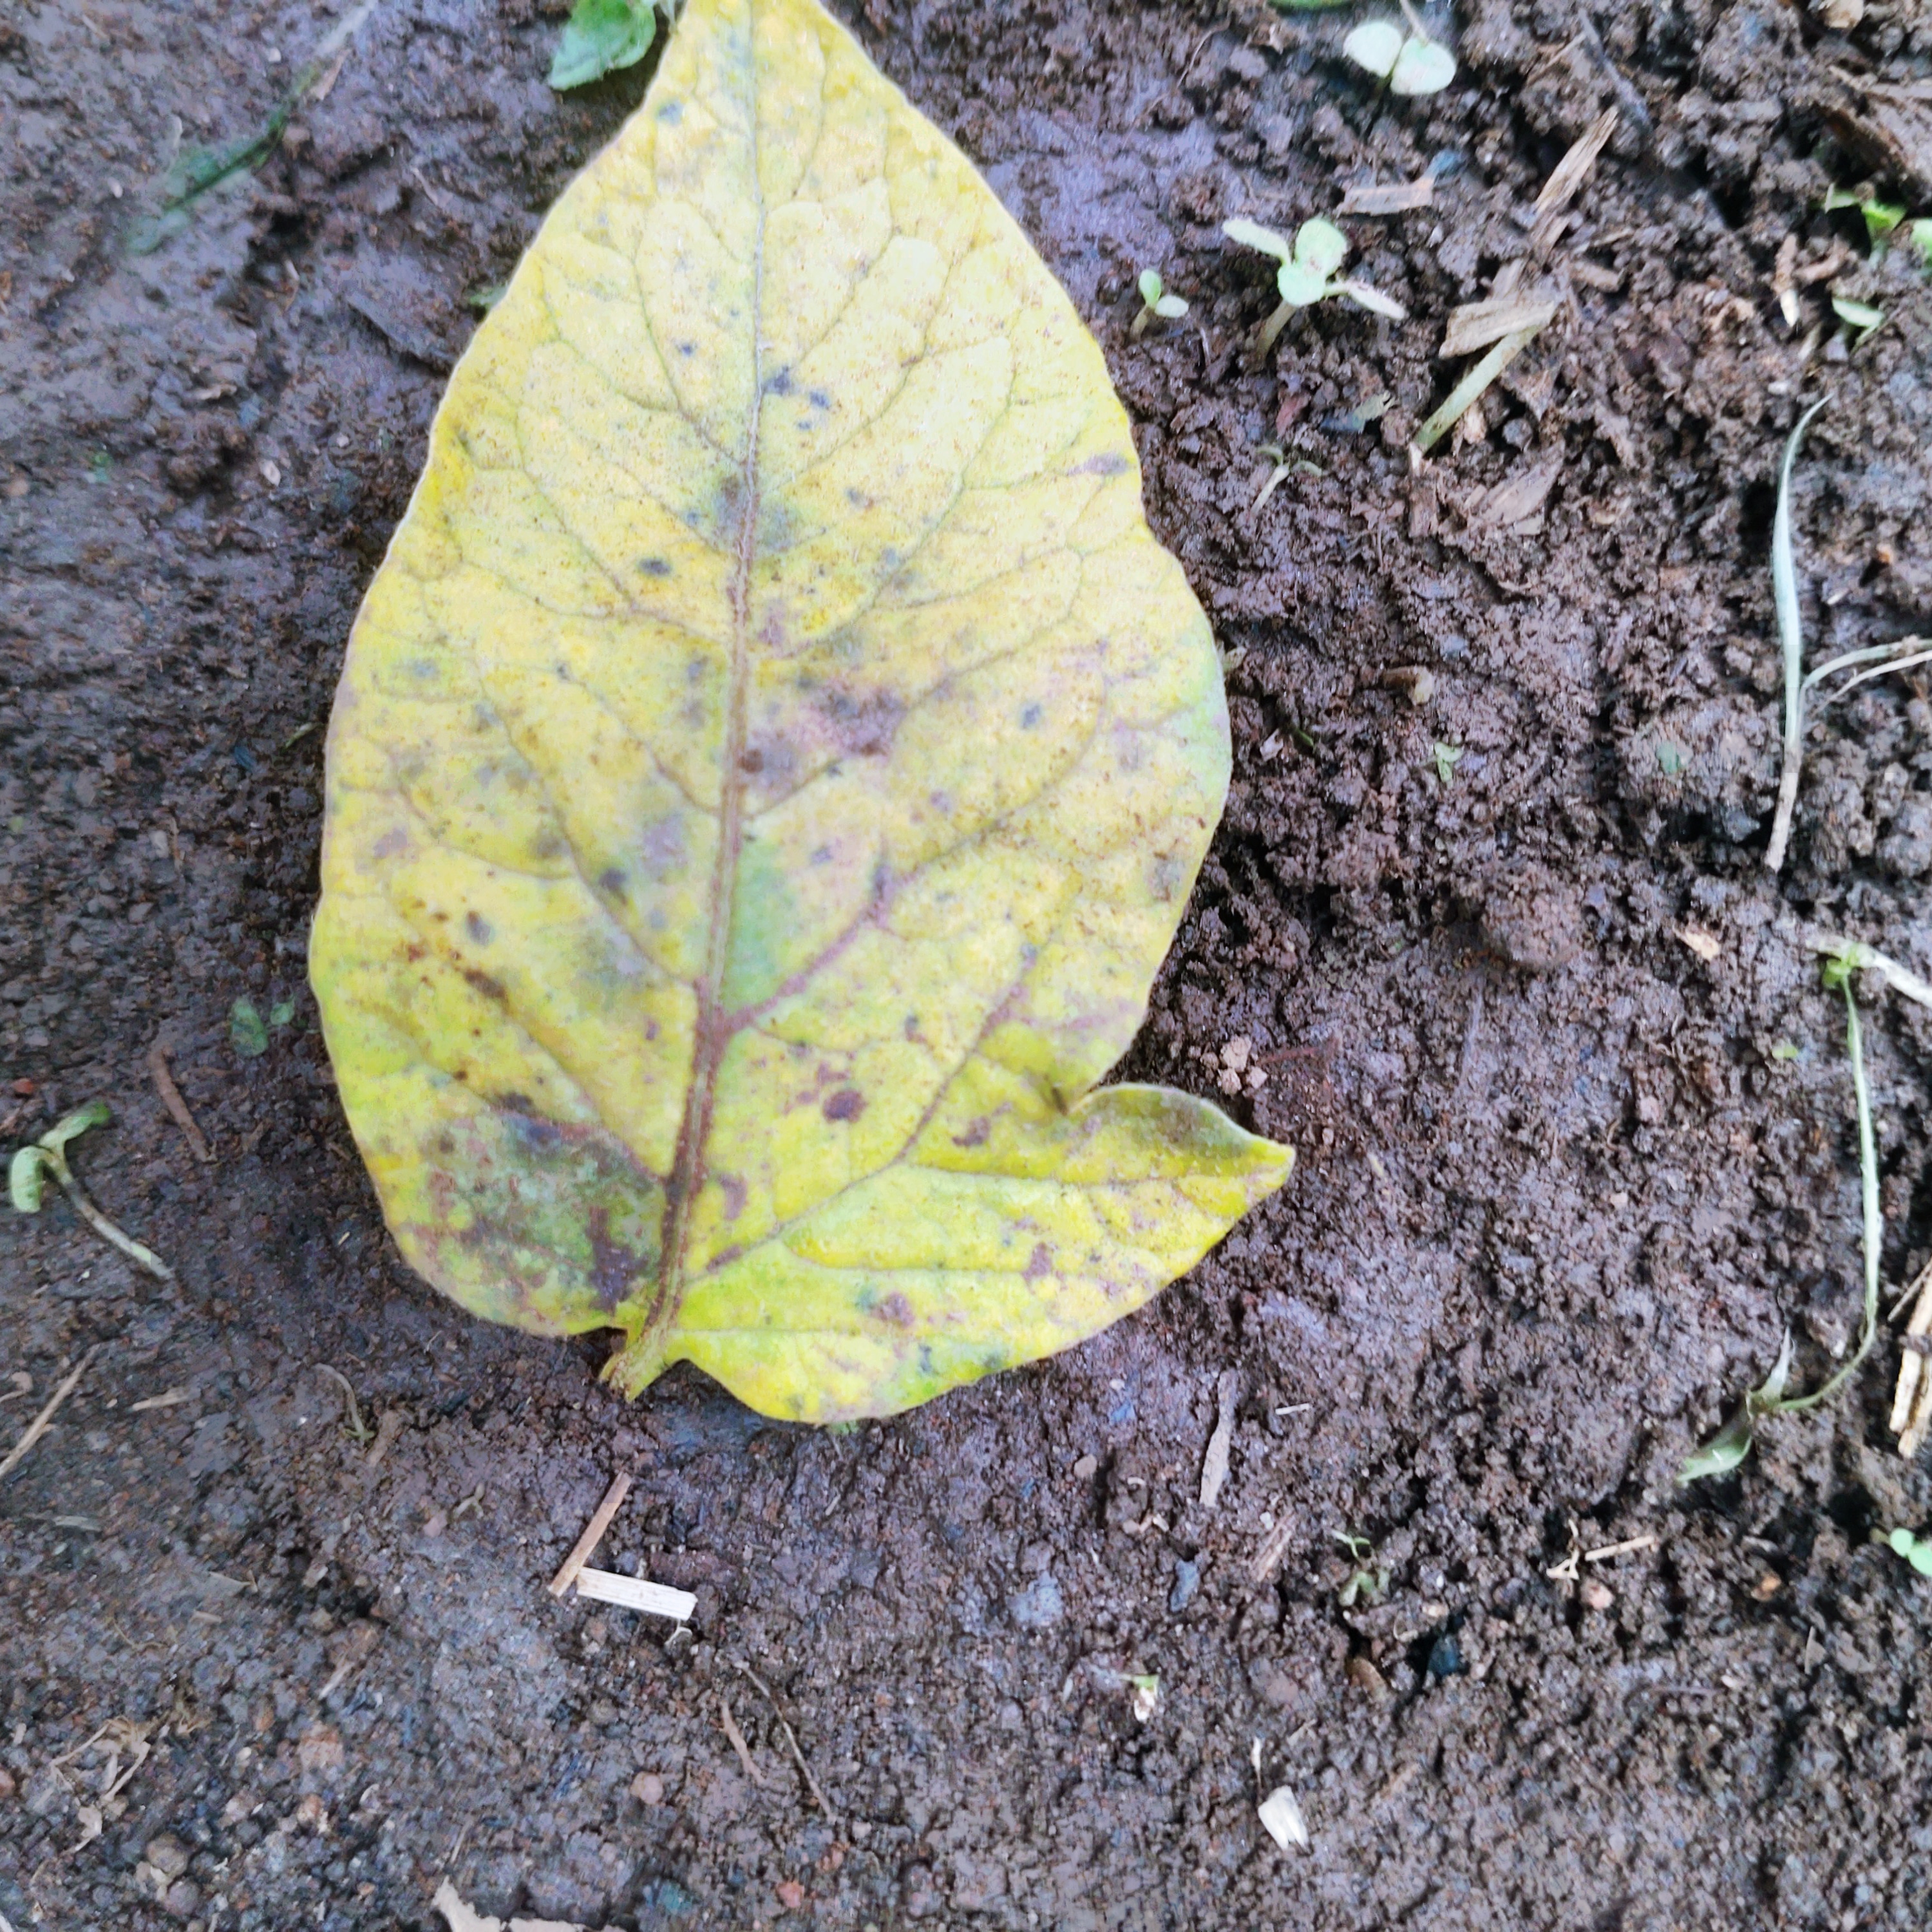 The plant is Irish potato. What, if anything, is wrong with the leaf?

late blight
